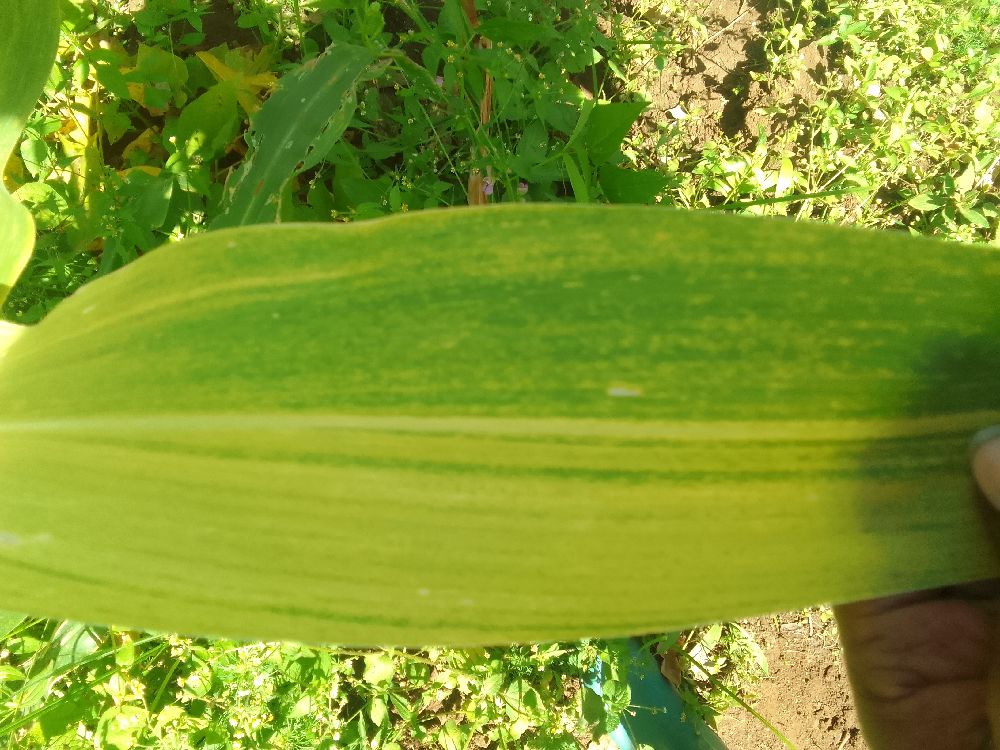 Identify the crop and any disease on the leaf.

maize, maize lethal necrosis
